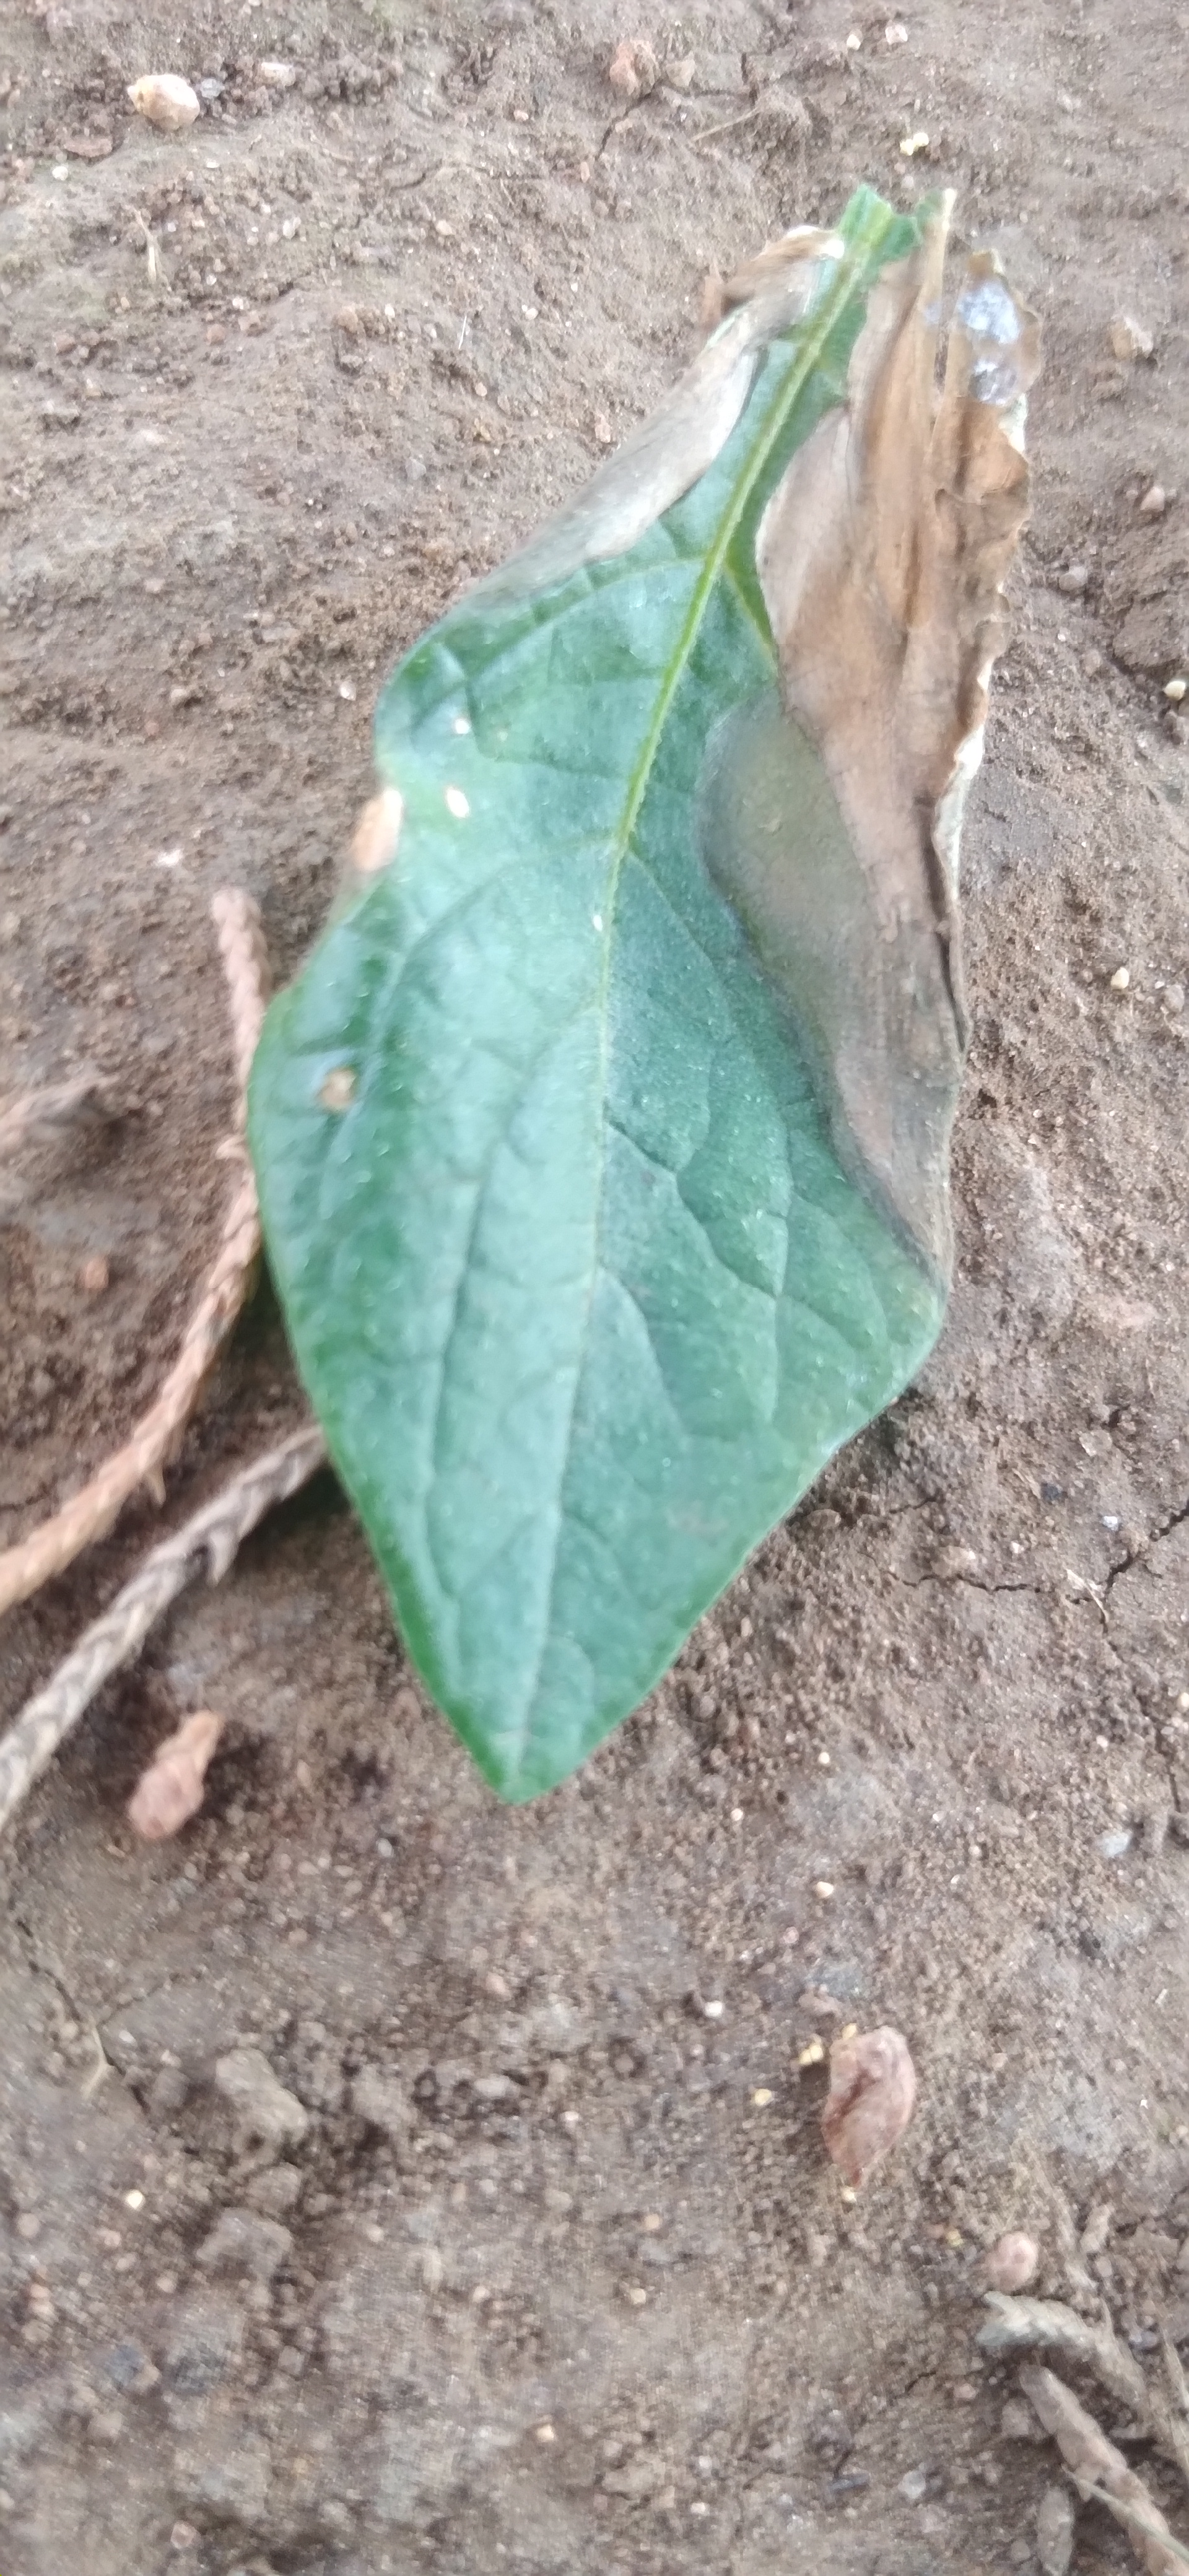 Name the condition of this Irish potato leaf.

early blight
